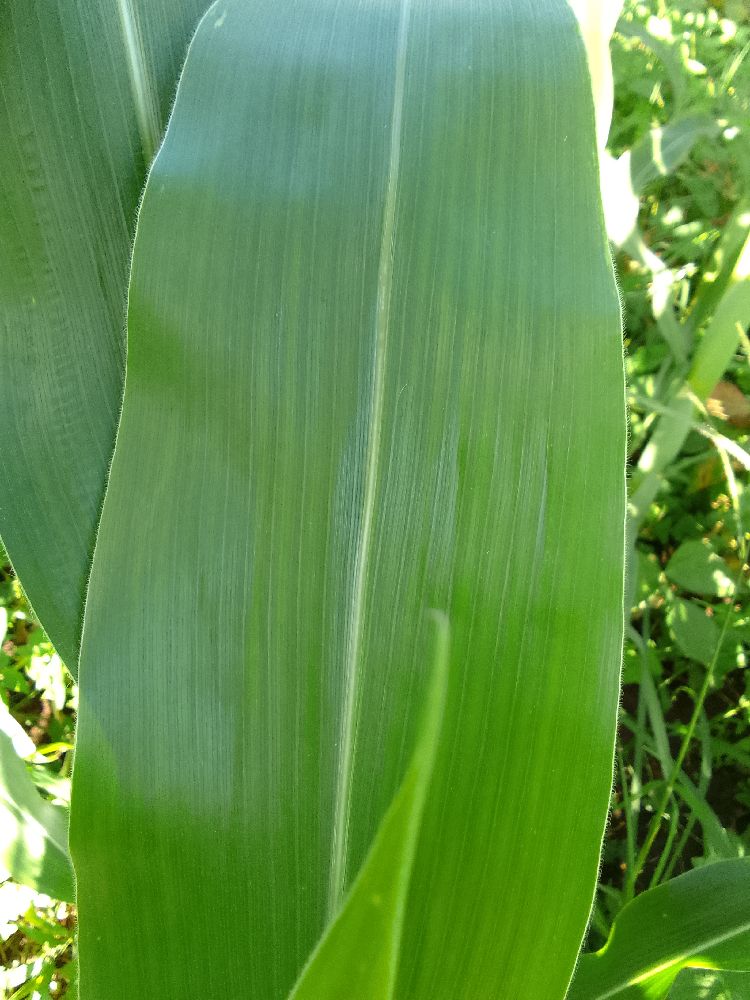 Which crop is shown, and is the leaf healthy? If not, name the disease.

maize, healthy
